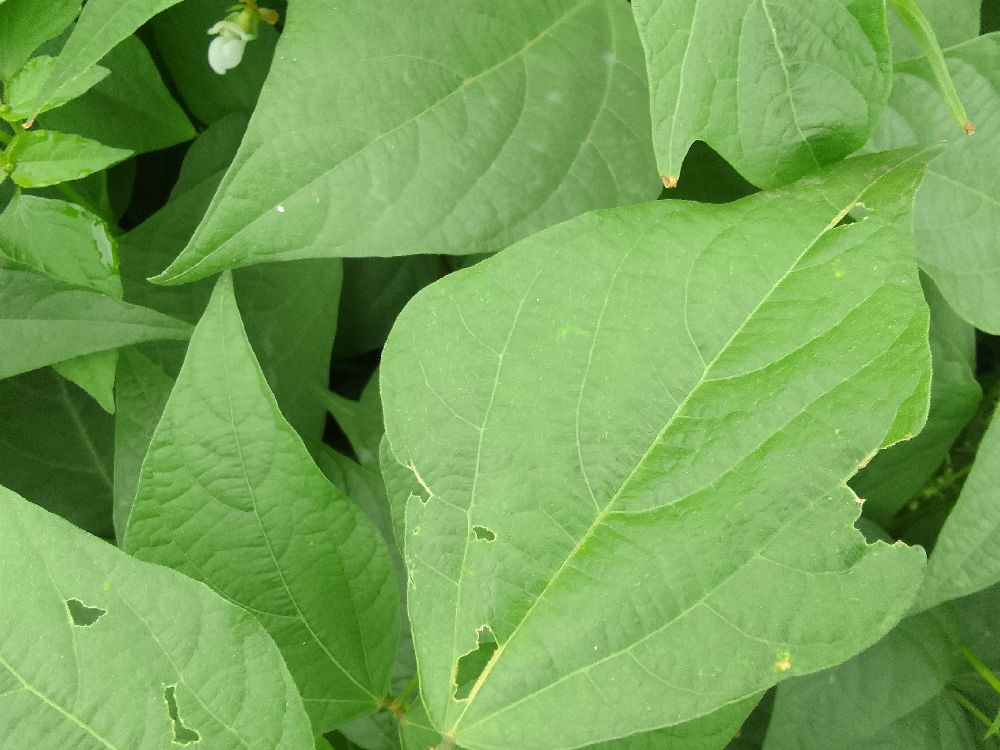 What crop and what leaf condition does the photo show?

common bean, healthy
